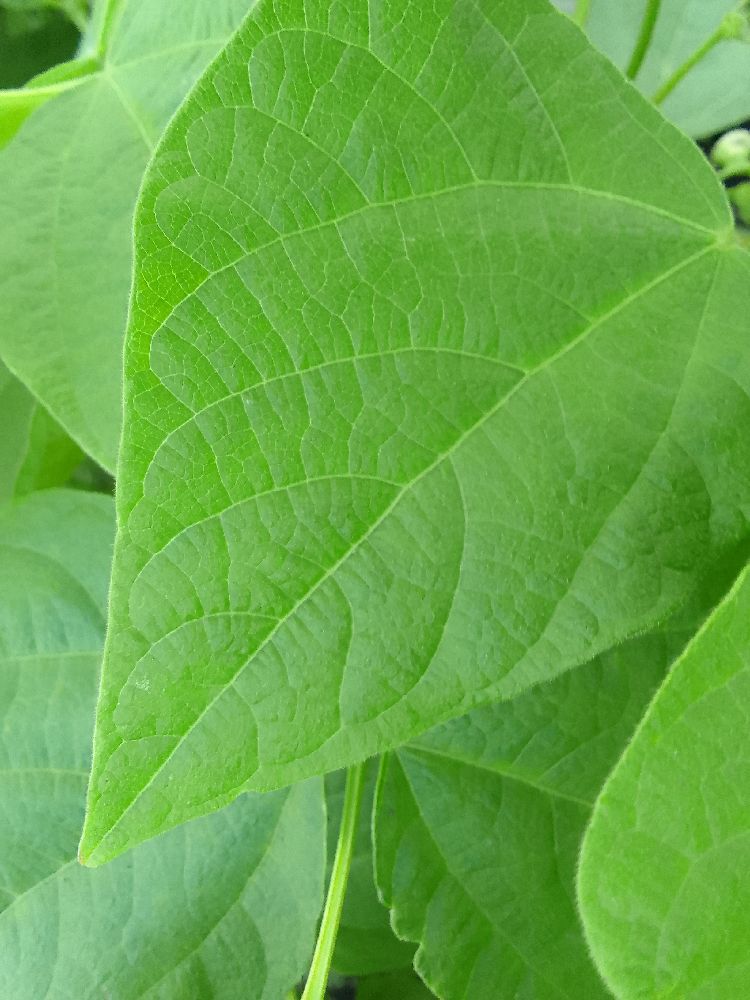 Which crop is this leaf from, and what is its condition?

common bean, healthy
